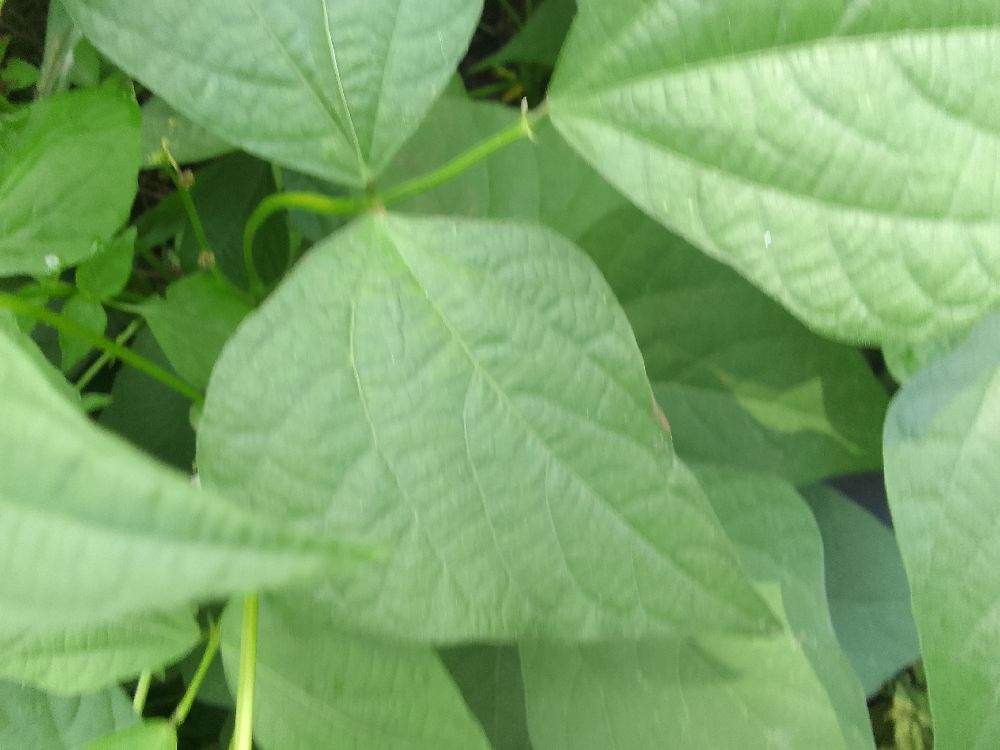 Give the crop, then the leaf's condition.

common bean, healthy
